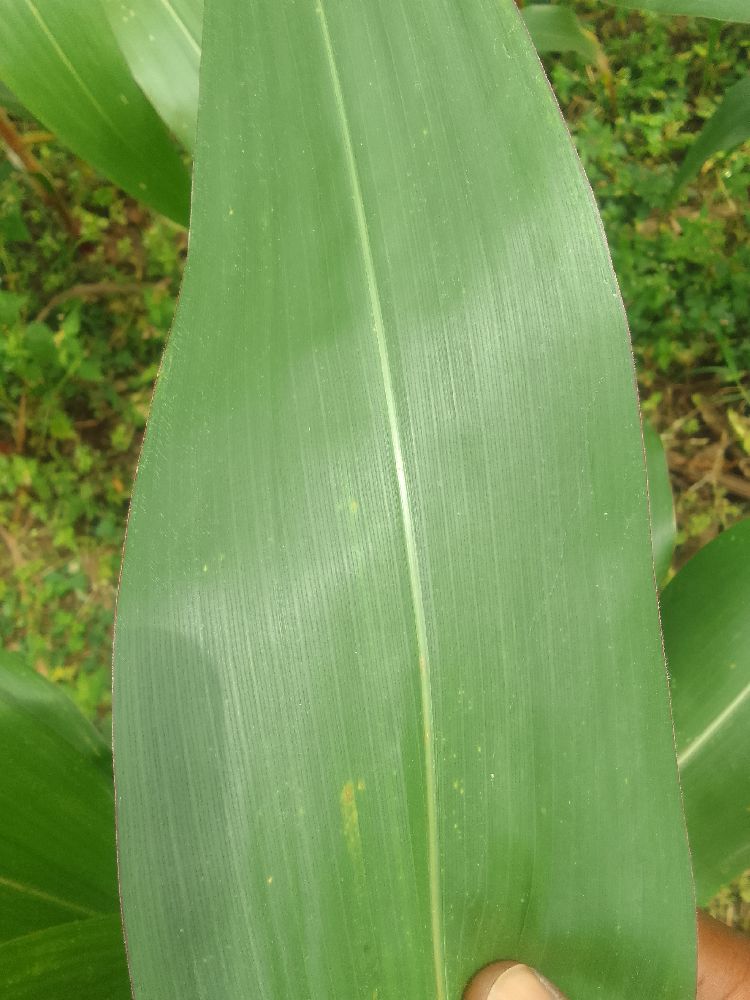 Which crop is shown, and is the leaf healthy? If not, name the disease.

maize, healthy
